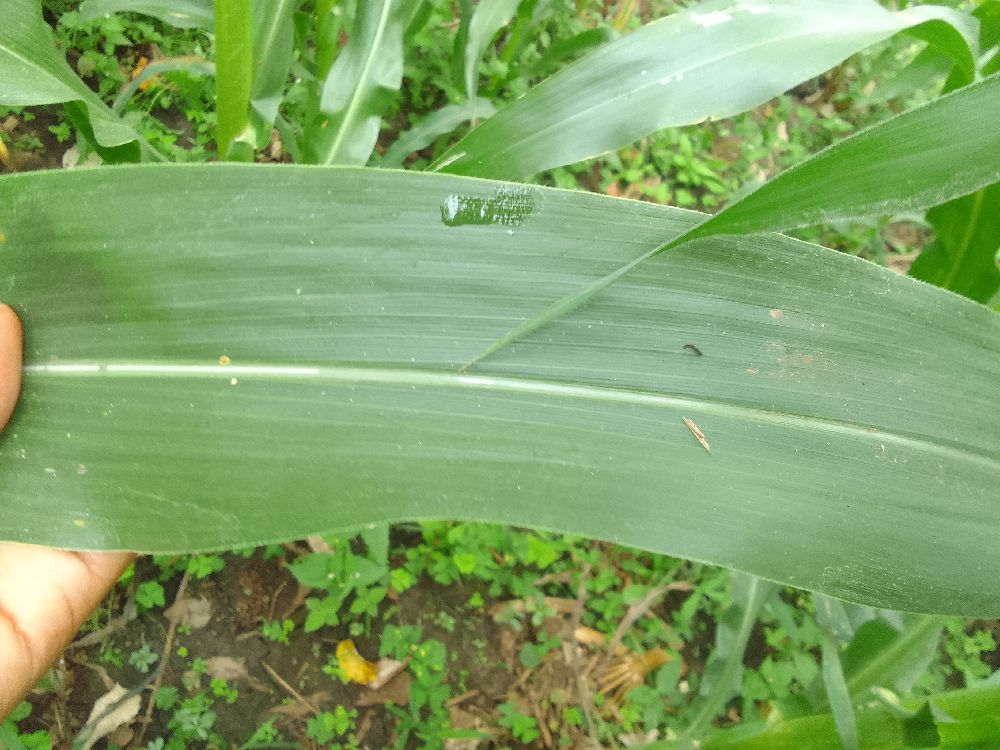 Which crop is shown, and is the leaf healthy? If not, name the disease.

maize, healthy
